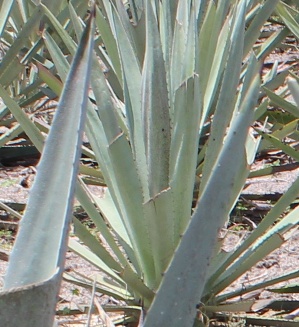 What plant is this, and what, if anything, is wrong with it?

agave, yellow
